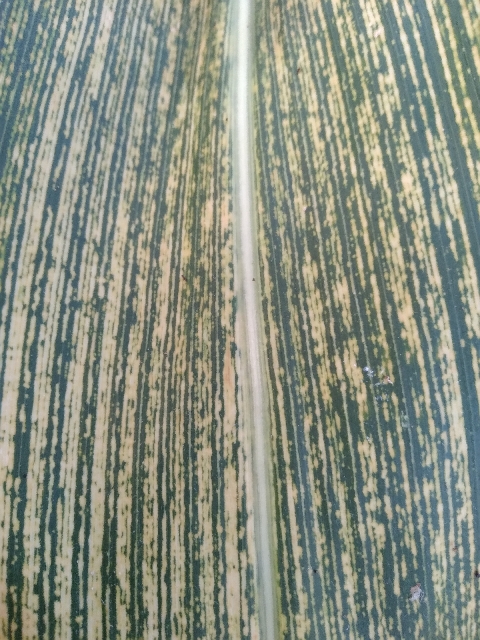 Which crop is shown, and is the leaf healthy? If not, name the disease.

maize, maize streak virus
